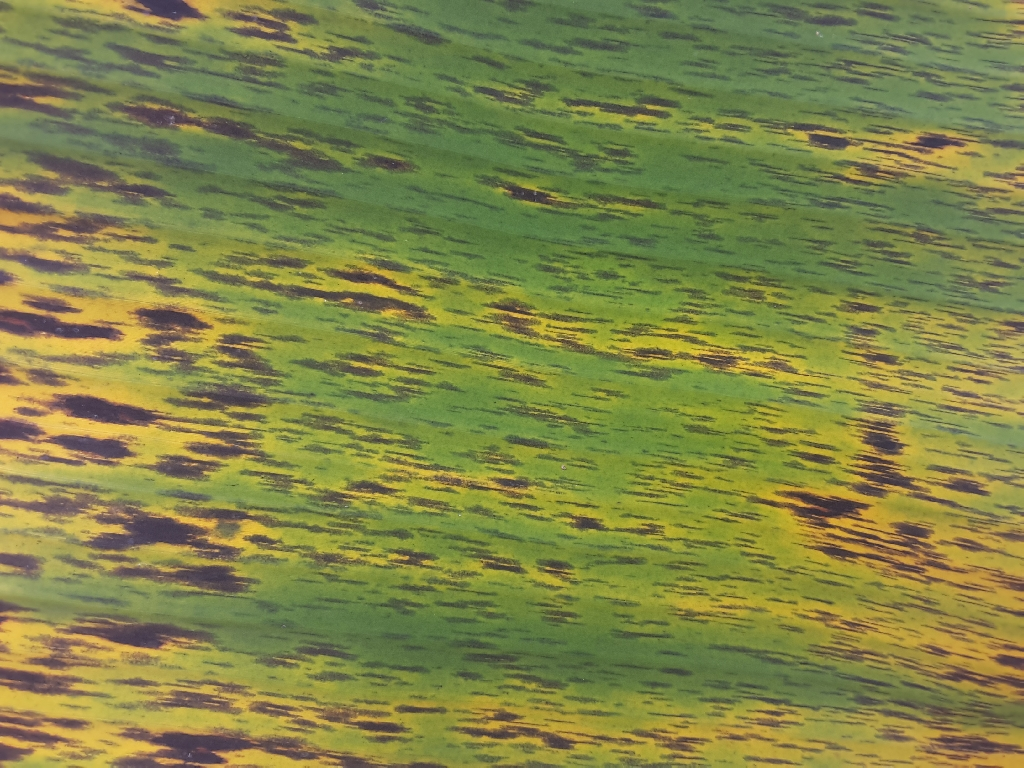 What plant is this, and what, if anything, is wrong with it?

banana, black sigatoka
